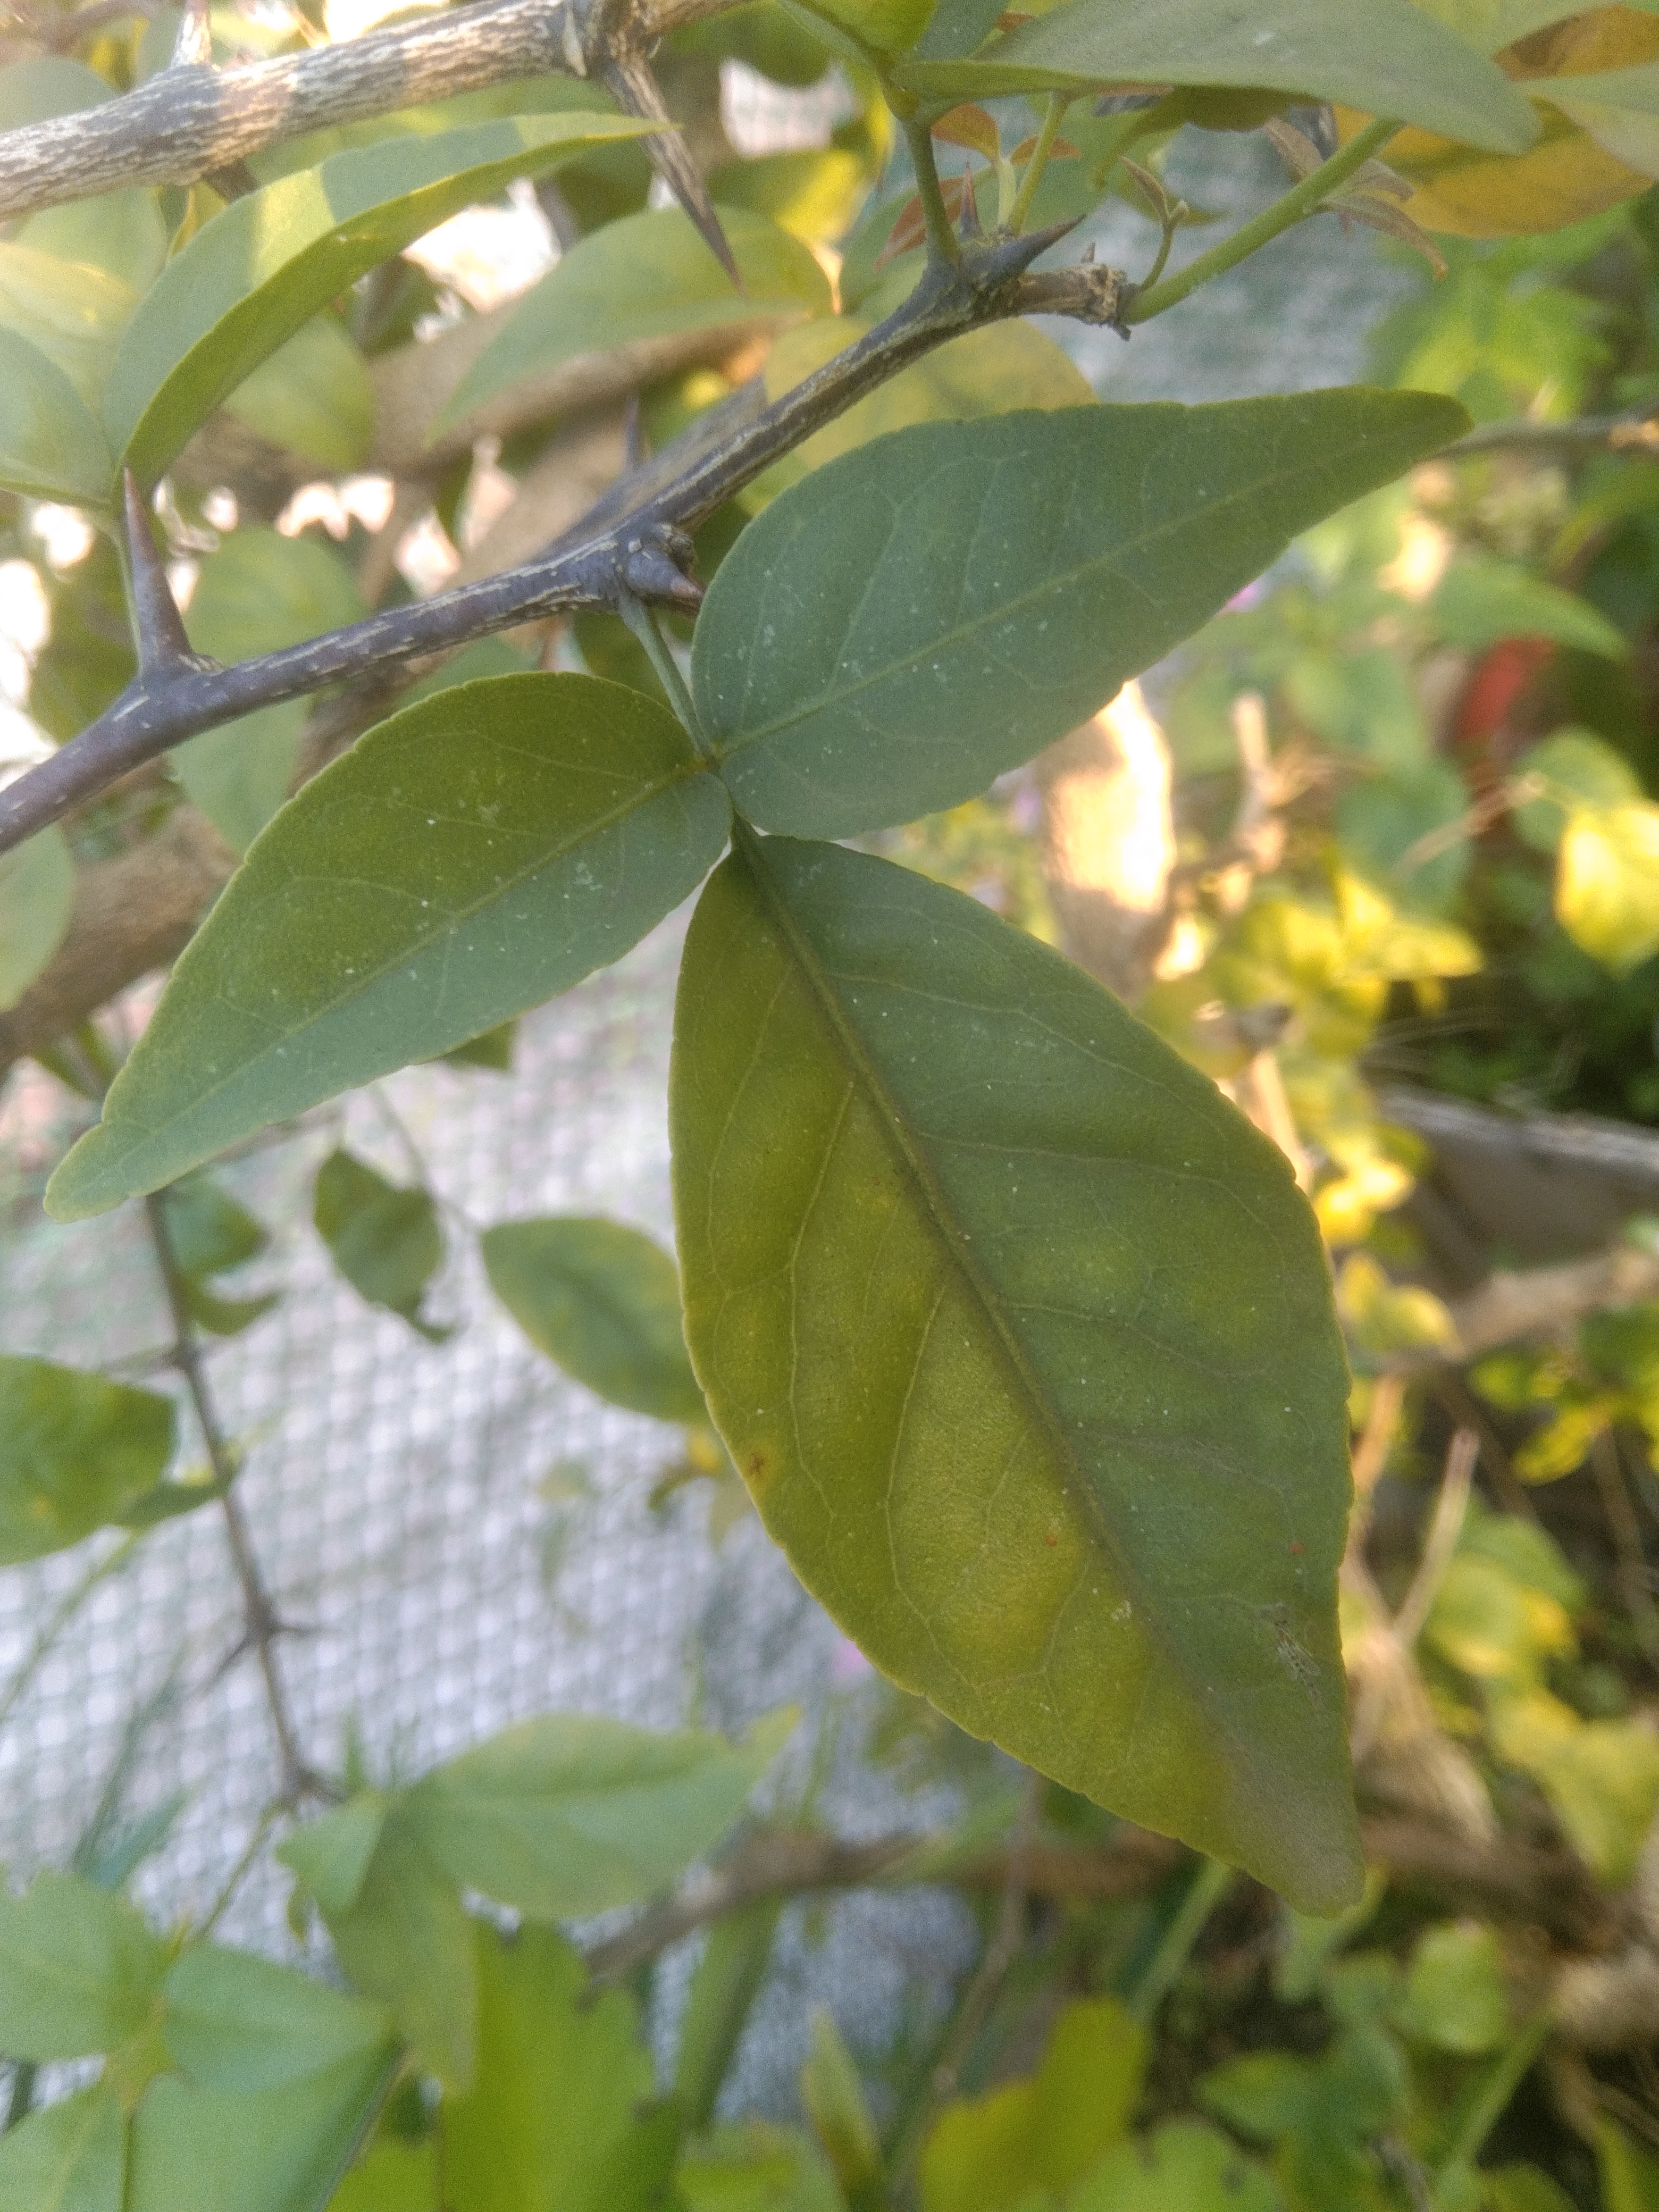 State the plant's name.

wood apple
